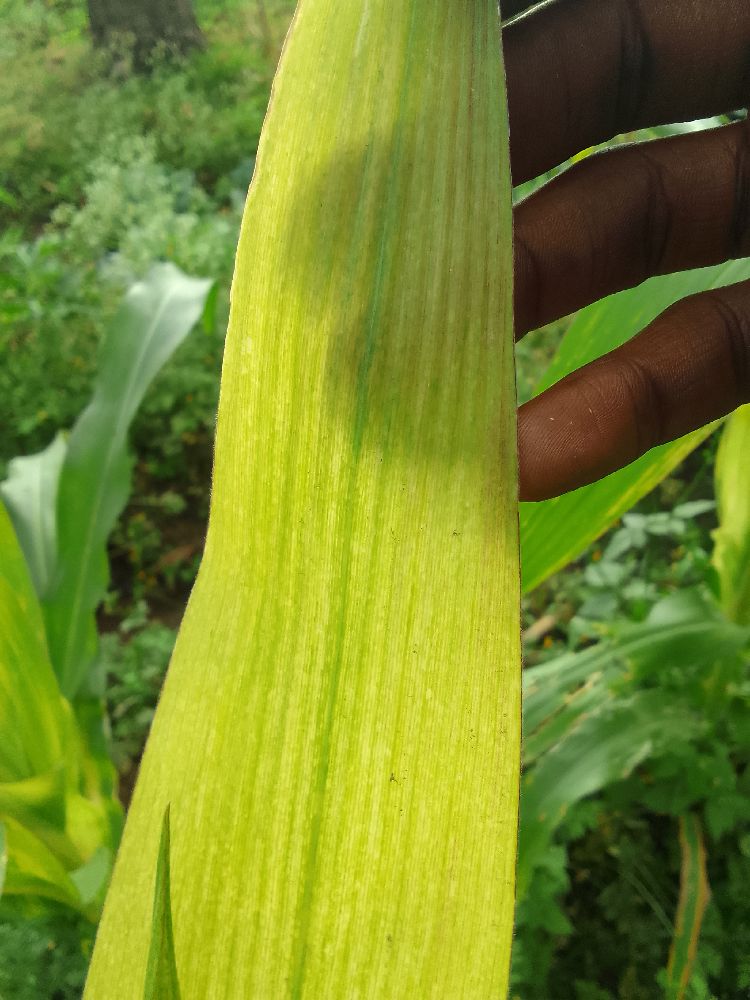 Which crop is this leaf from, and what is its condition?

maize, maize lethal necrosis
